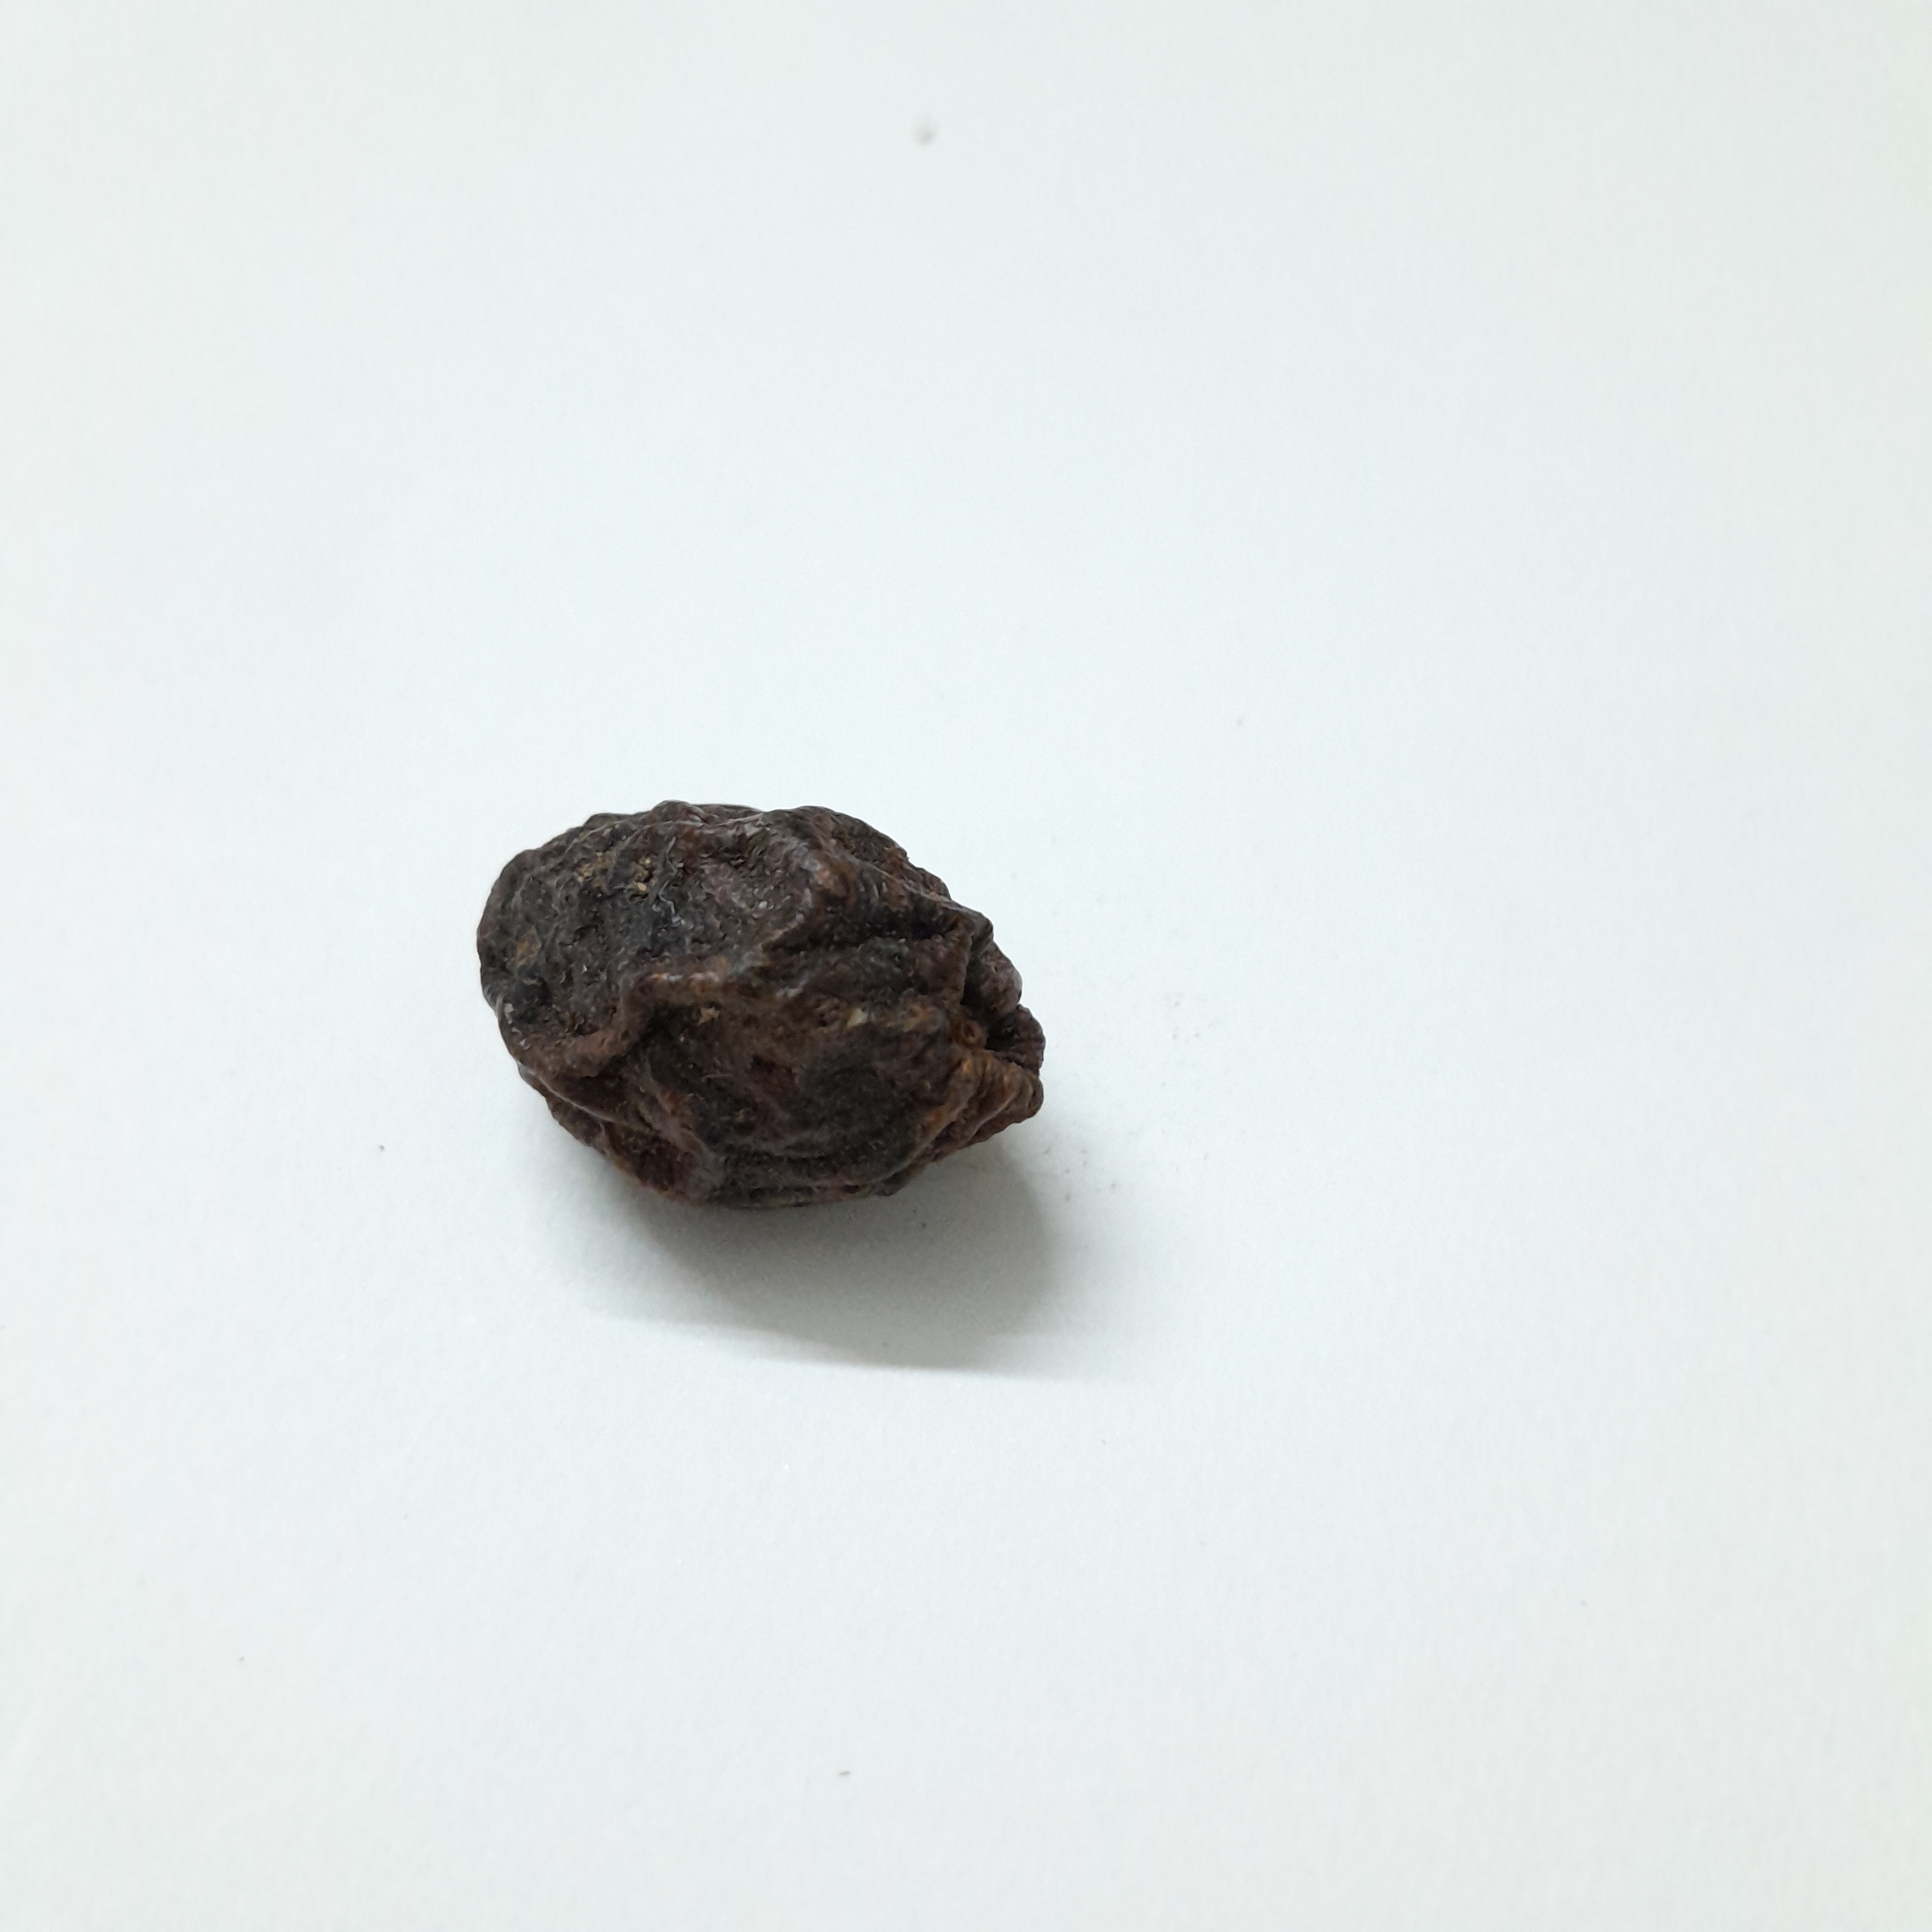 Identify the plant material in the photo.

kadukharik
